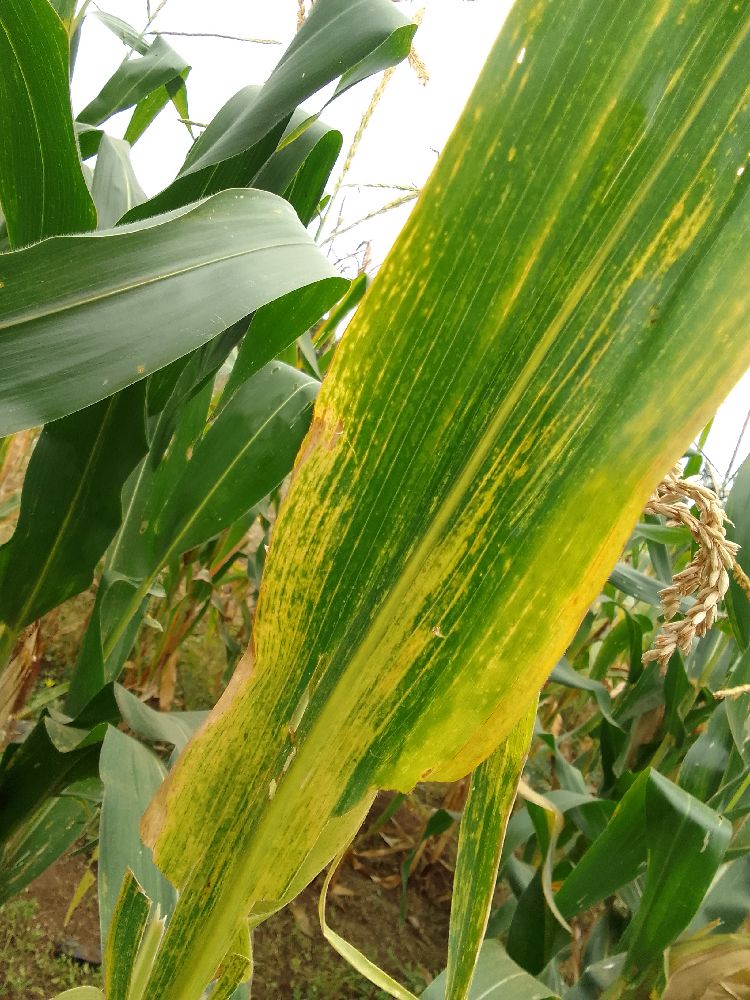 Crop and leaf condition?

maize, maize lethal necrosis
